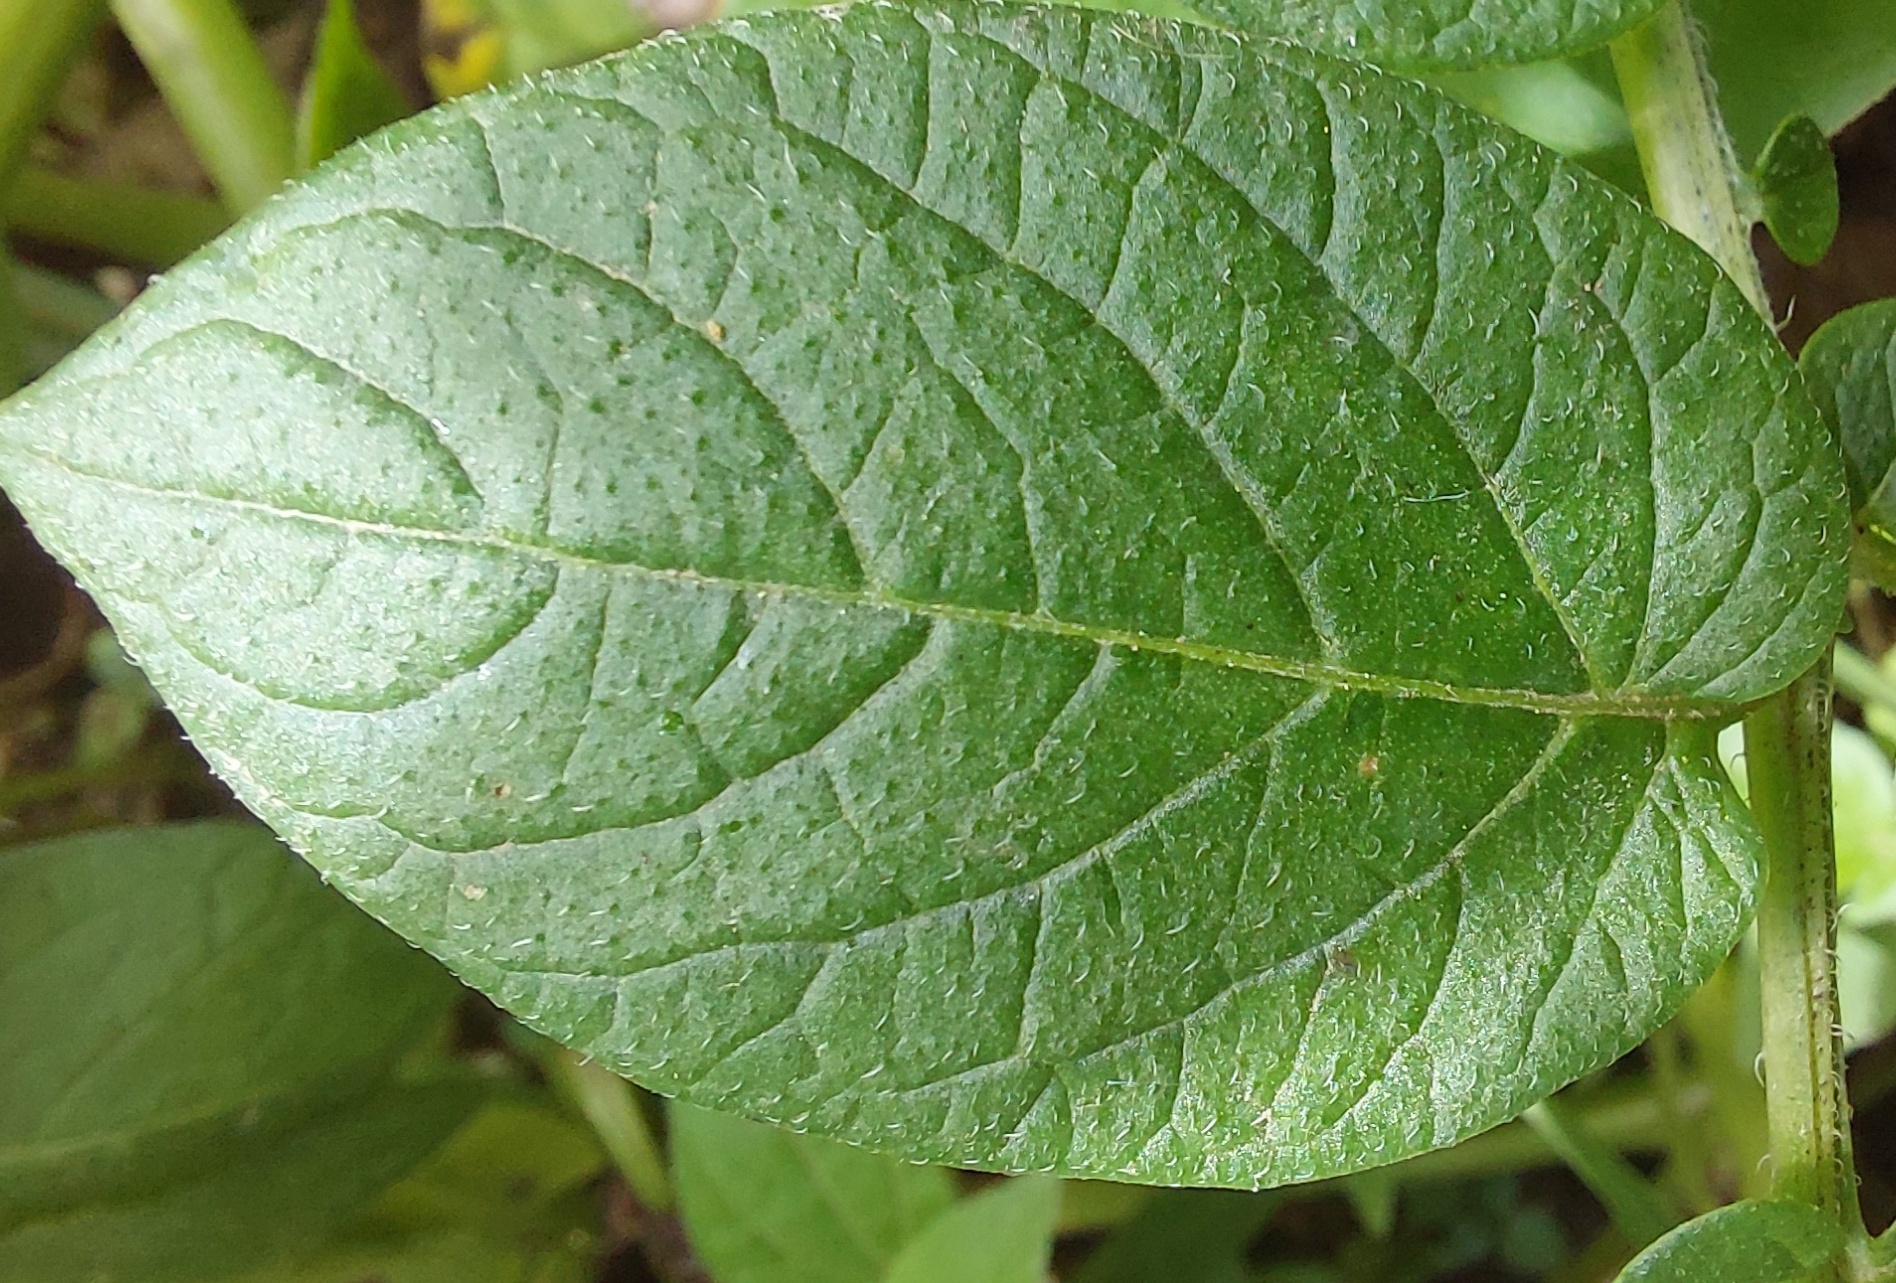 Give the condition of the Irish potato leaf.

healthy
